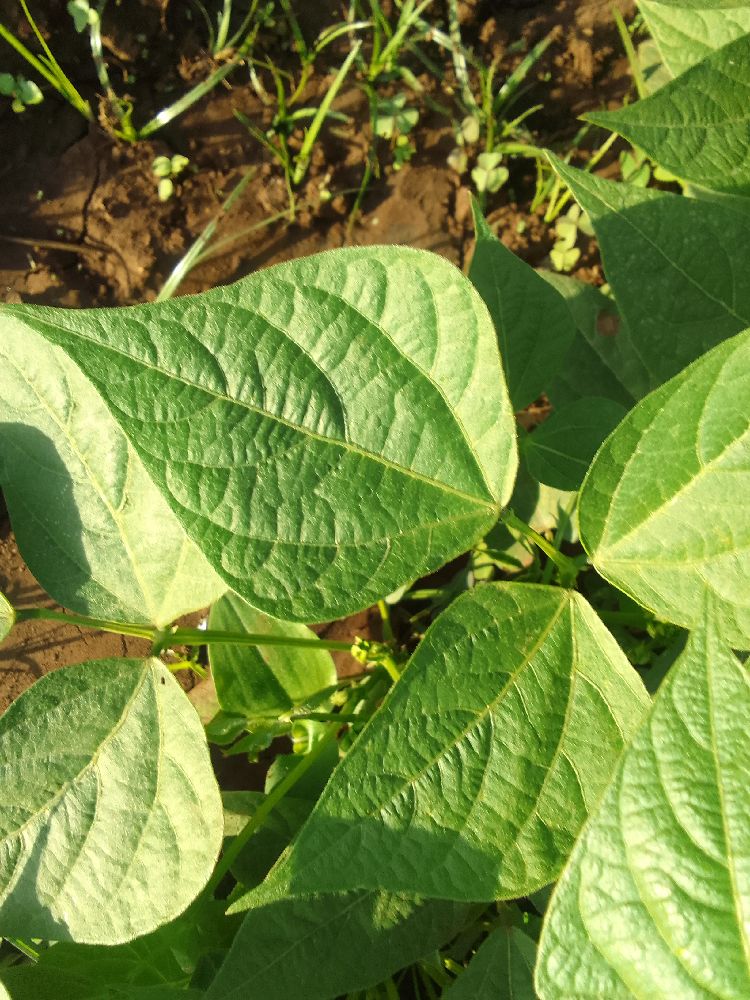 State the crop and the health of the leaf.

common bean, healthy
